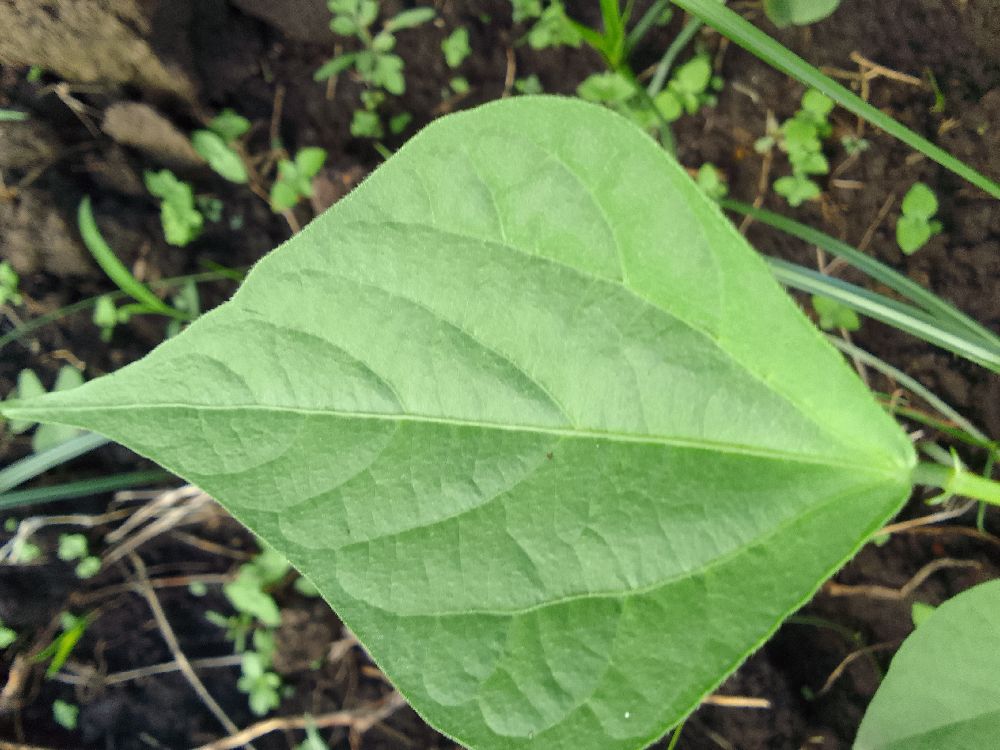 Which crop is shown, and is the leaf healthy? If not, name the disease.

common bean, healthy
